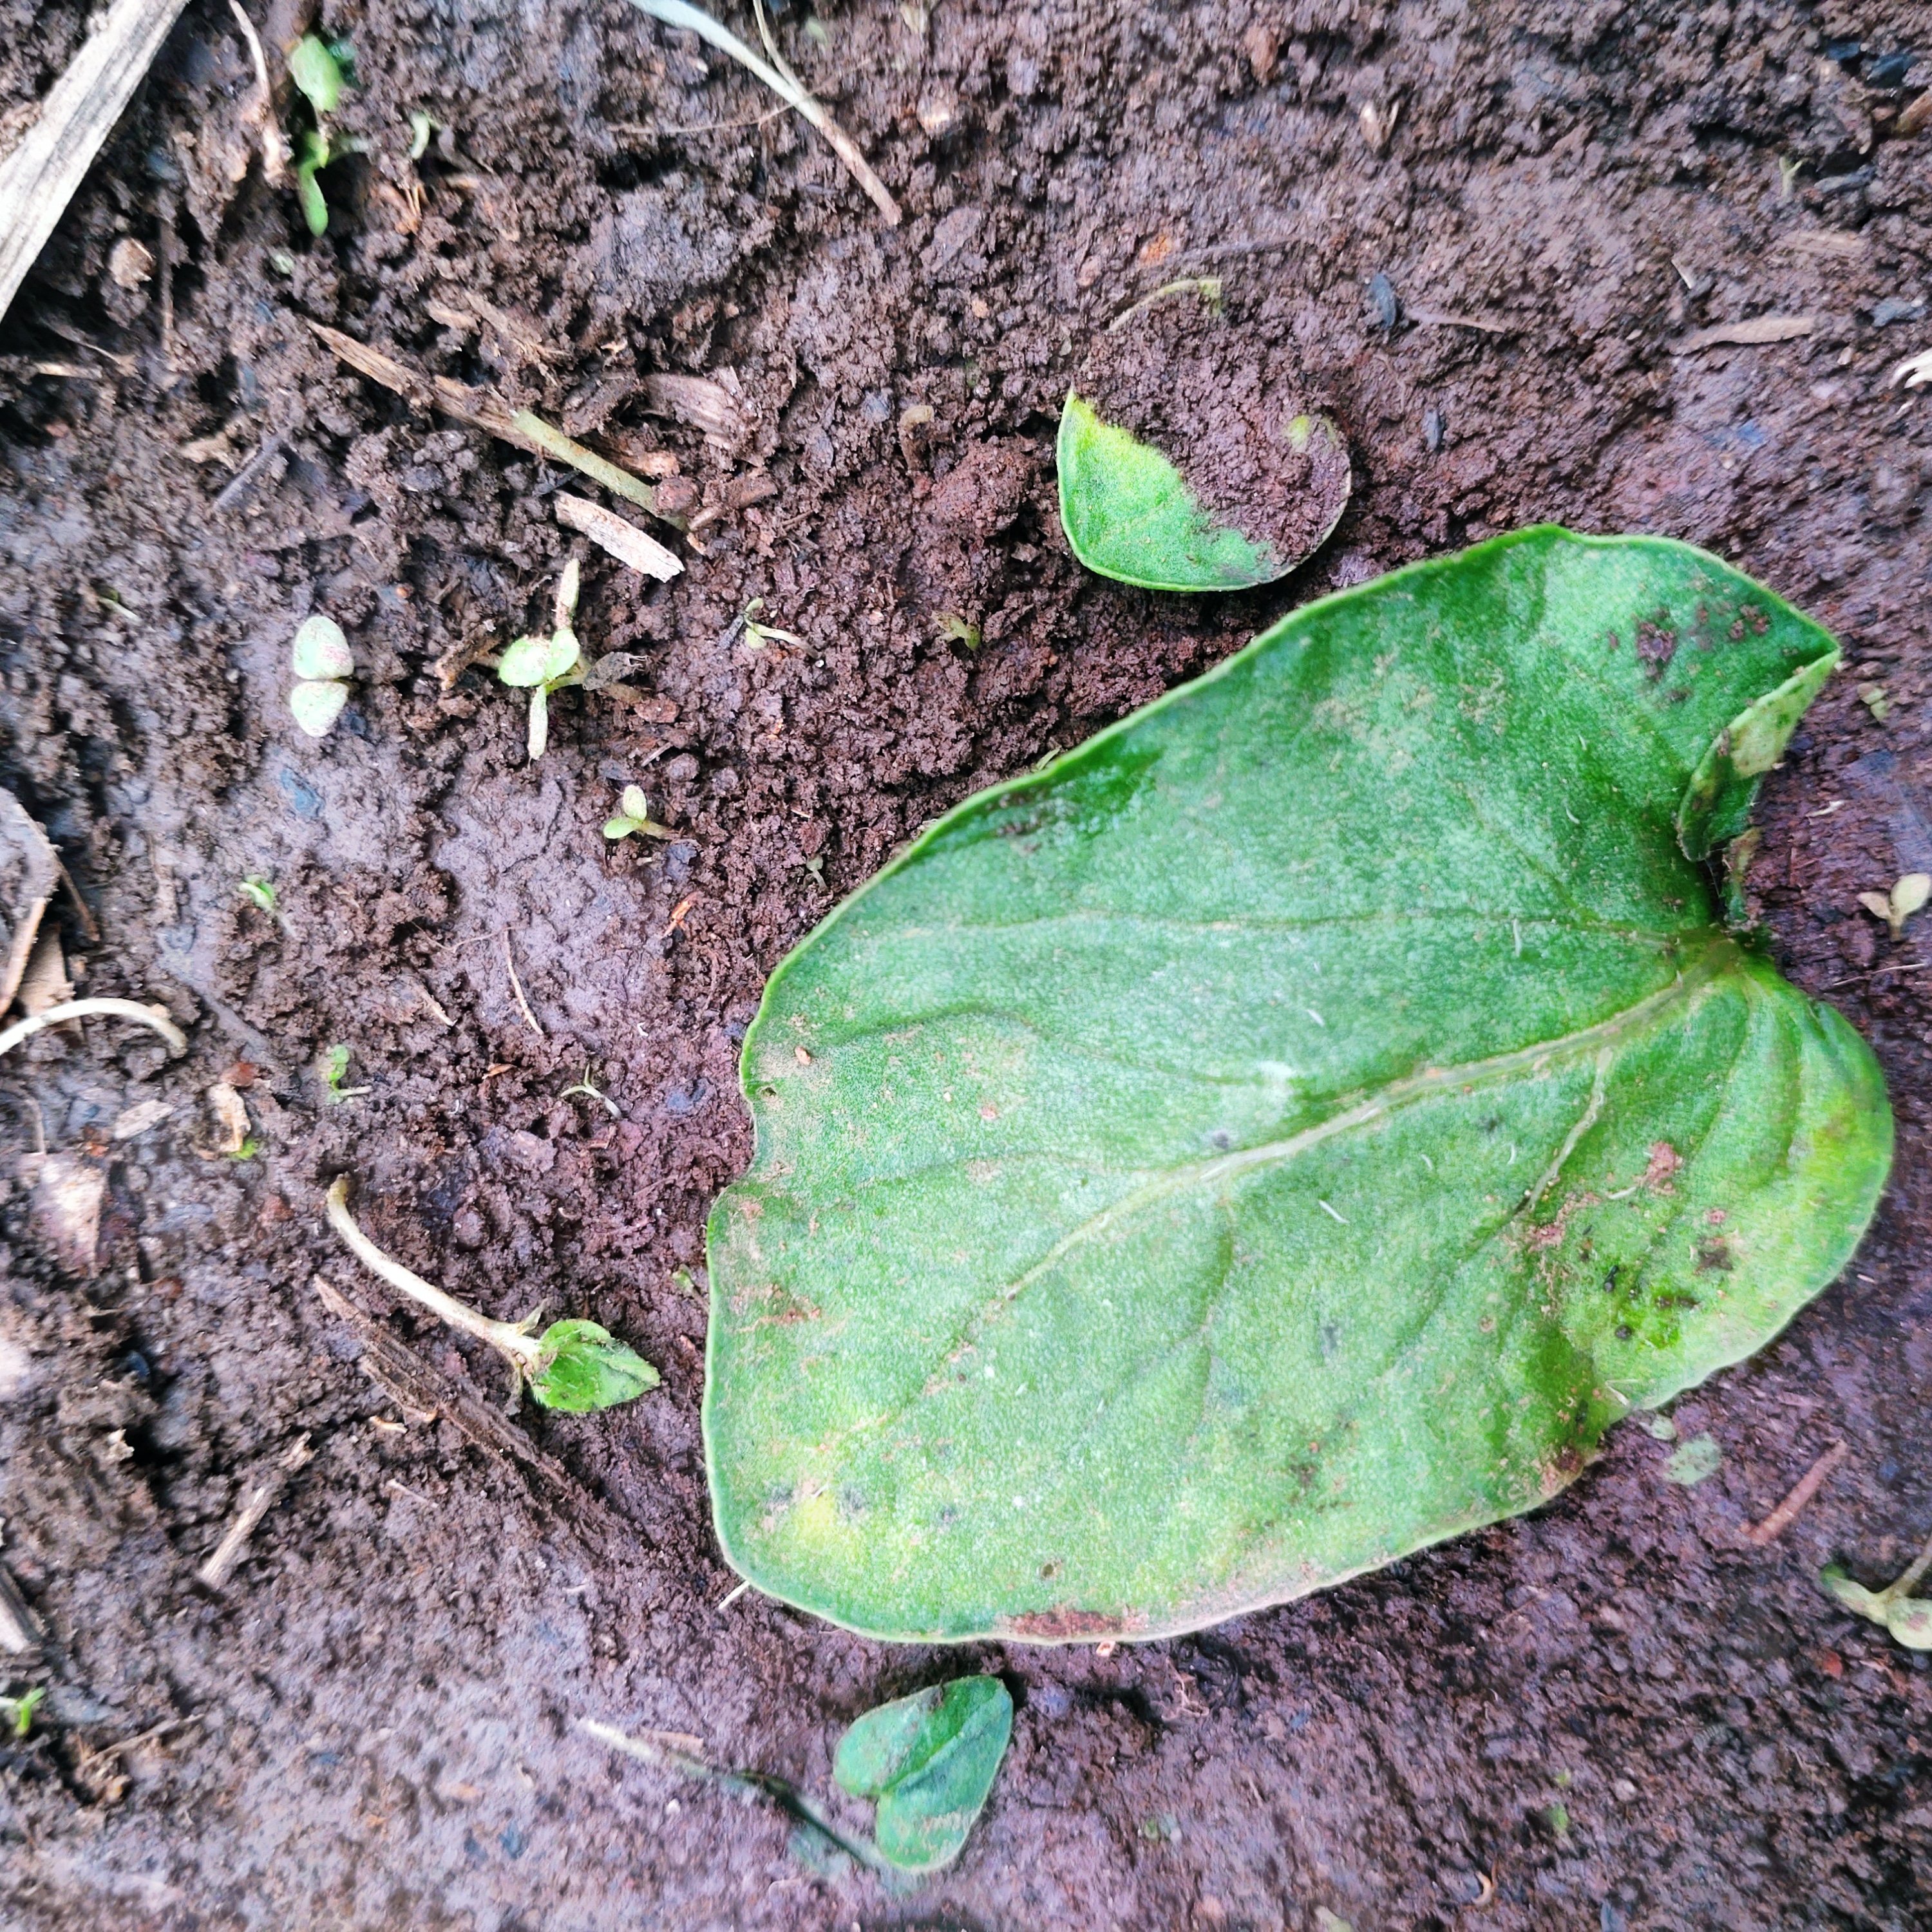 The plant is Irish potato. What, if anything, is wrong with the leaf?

late blight
